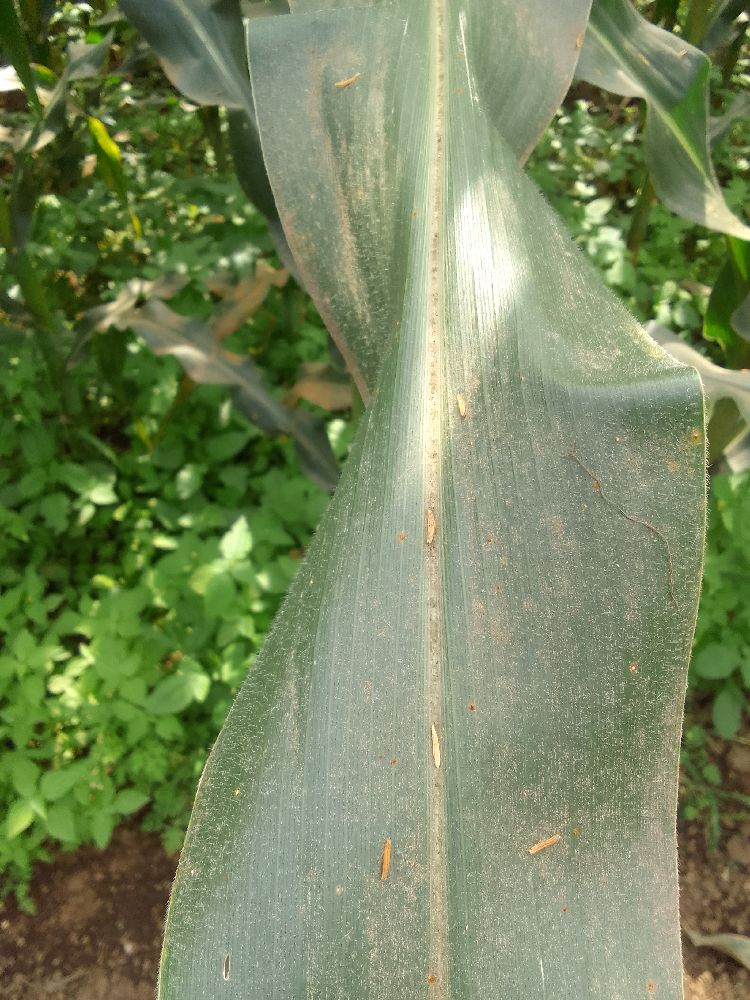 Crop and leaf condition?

maize, healthy
